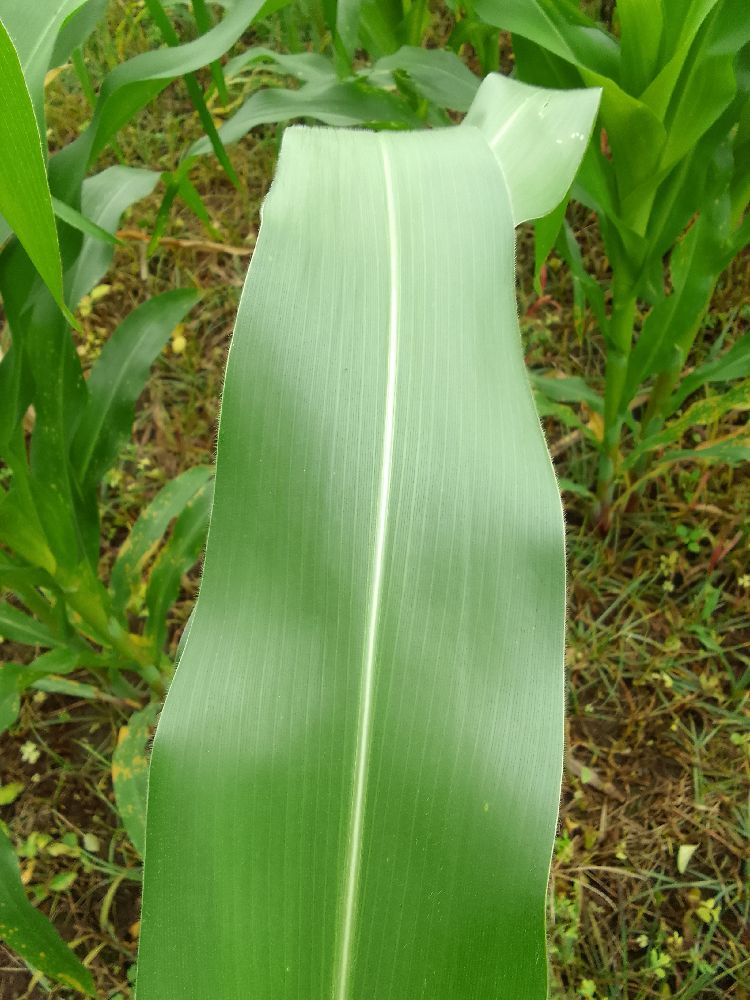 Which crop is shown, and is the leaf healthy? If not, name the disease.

maize, healthy
